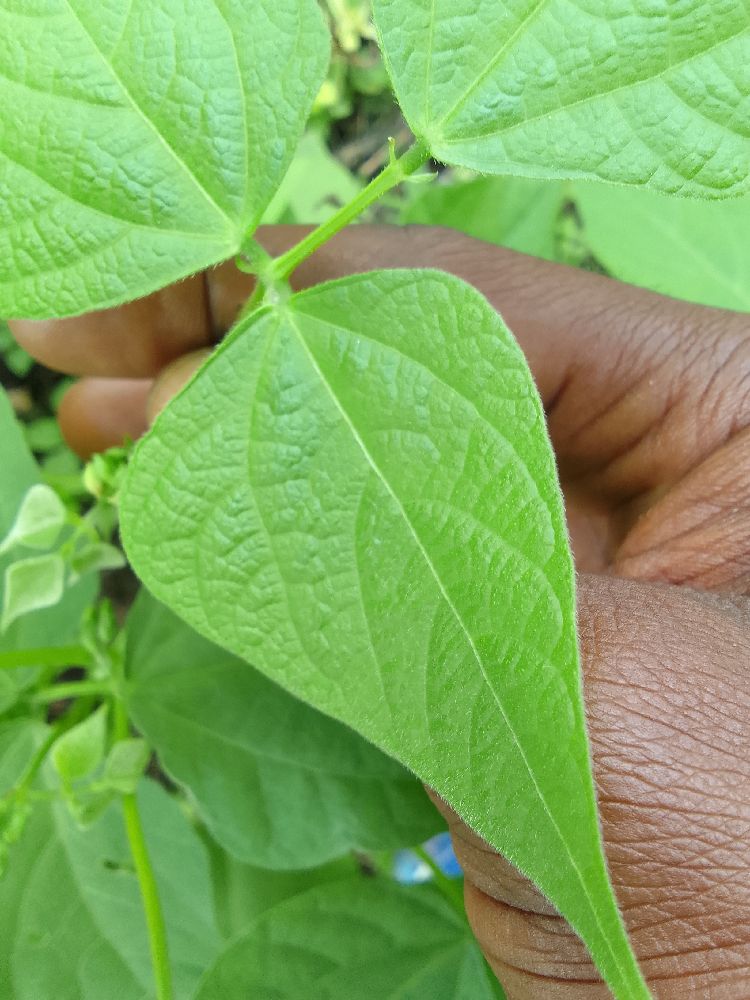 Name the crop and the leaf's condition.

common bean, healthy
